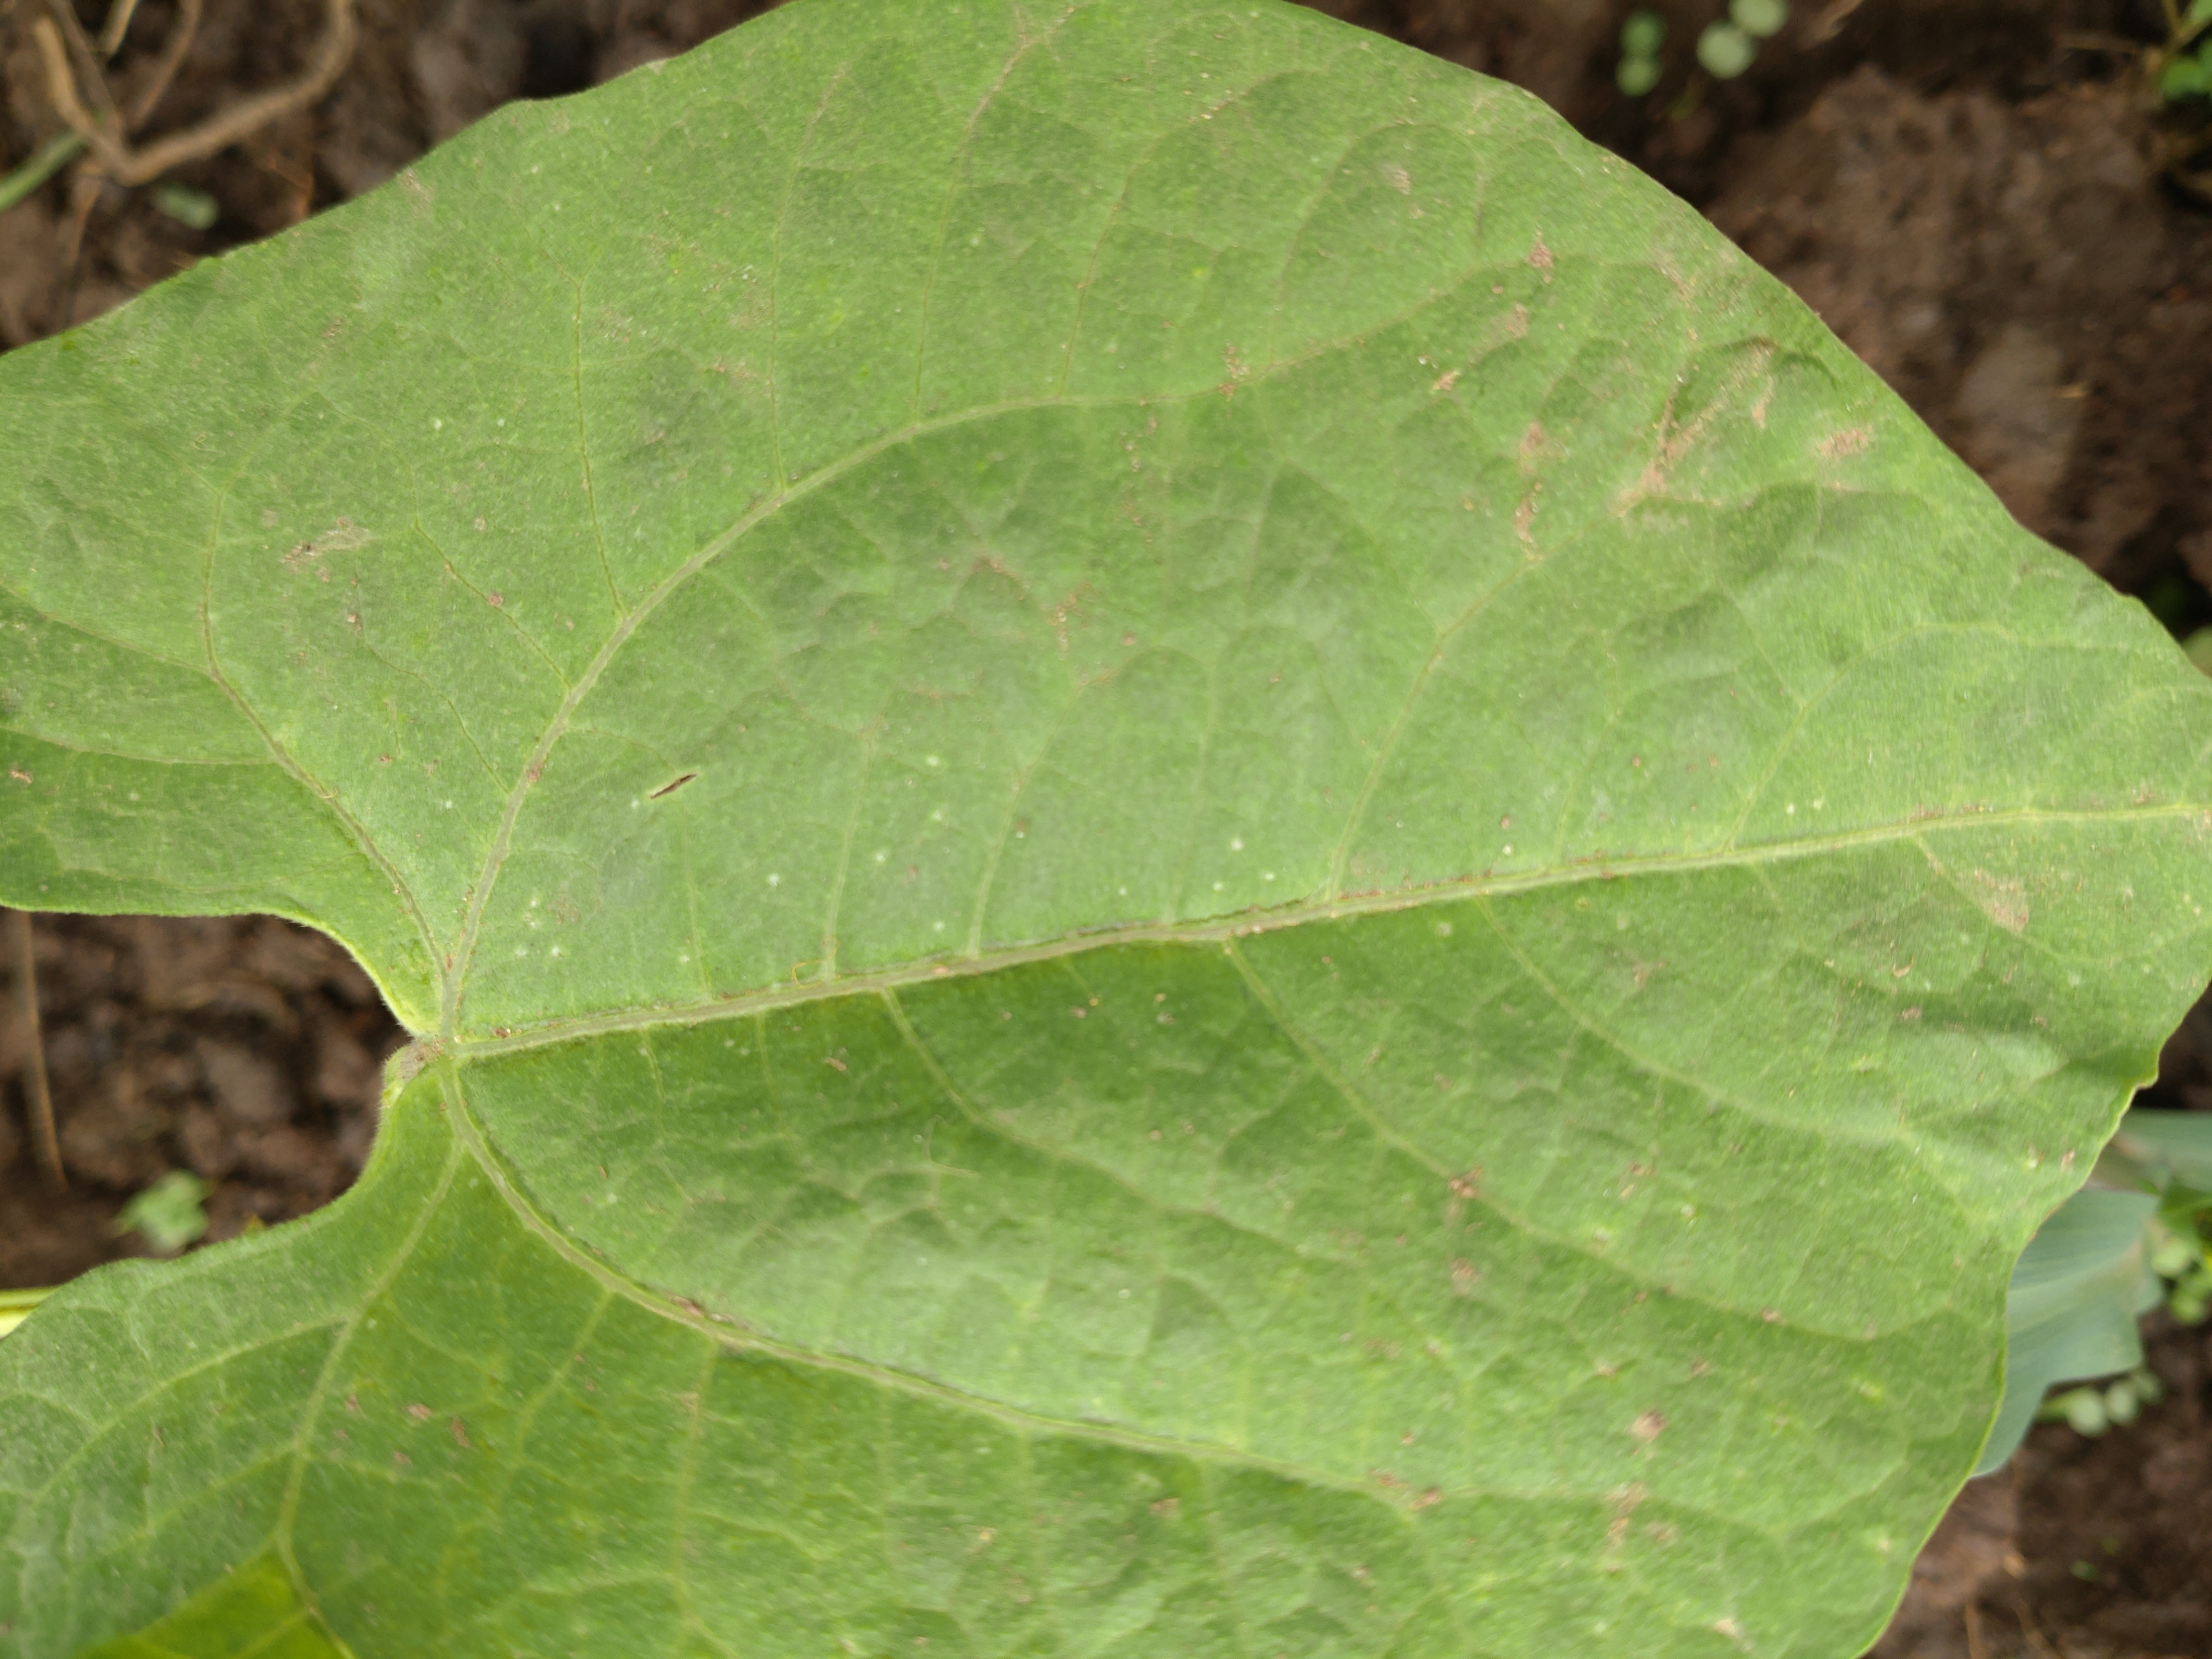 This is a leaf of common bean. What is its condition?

healthy
